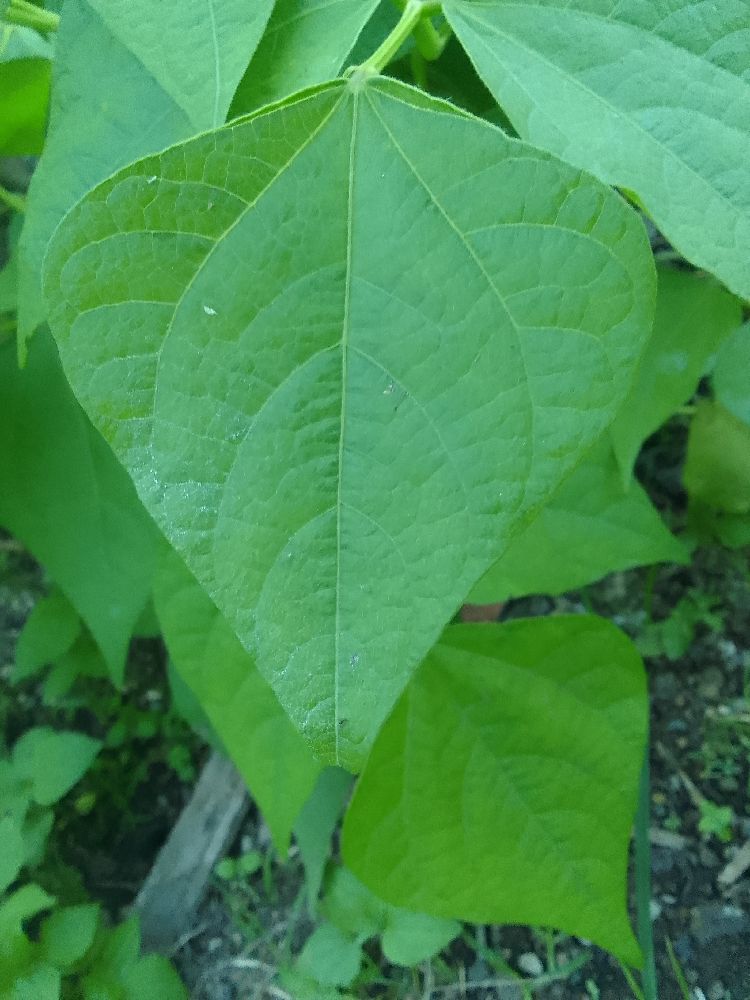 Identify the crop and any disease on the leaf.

maize, healthy
